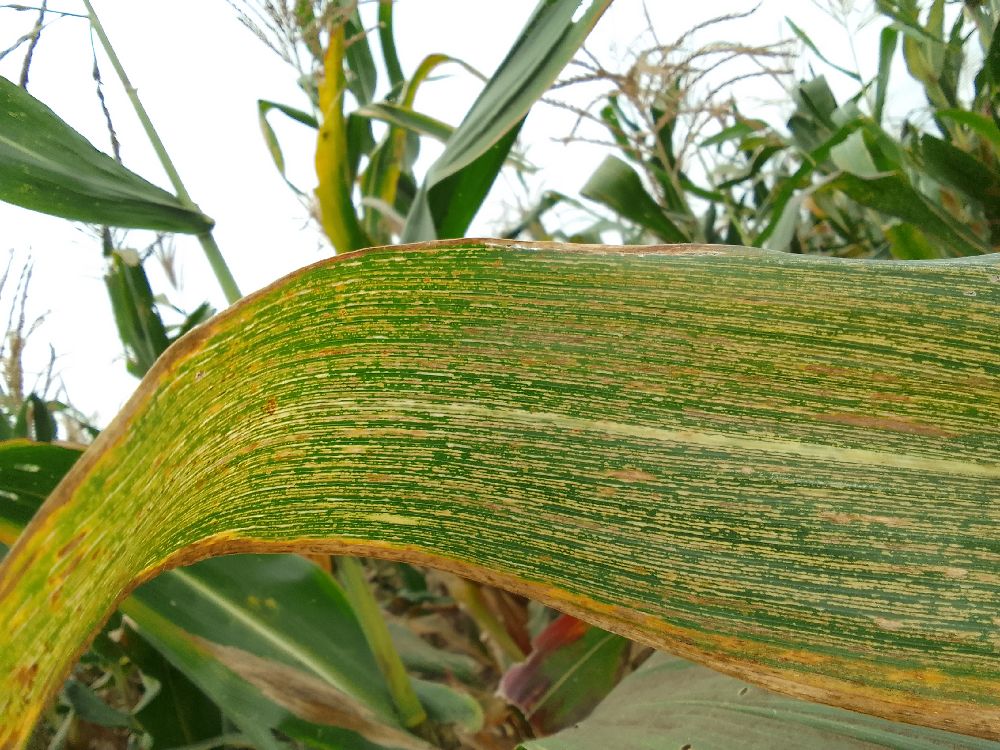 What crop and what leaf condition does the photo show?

maize, maize streak virus
